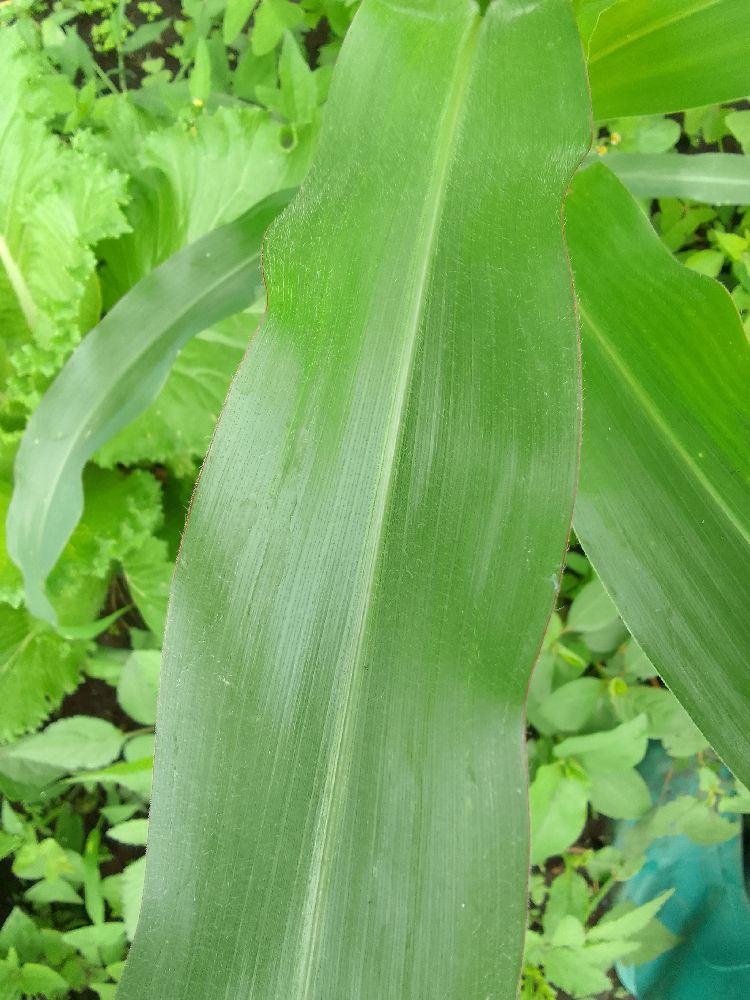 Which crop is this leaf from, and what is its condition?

maize, healthy
